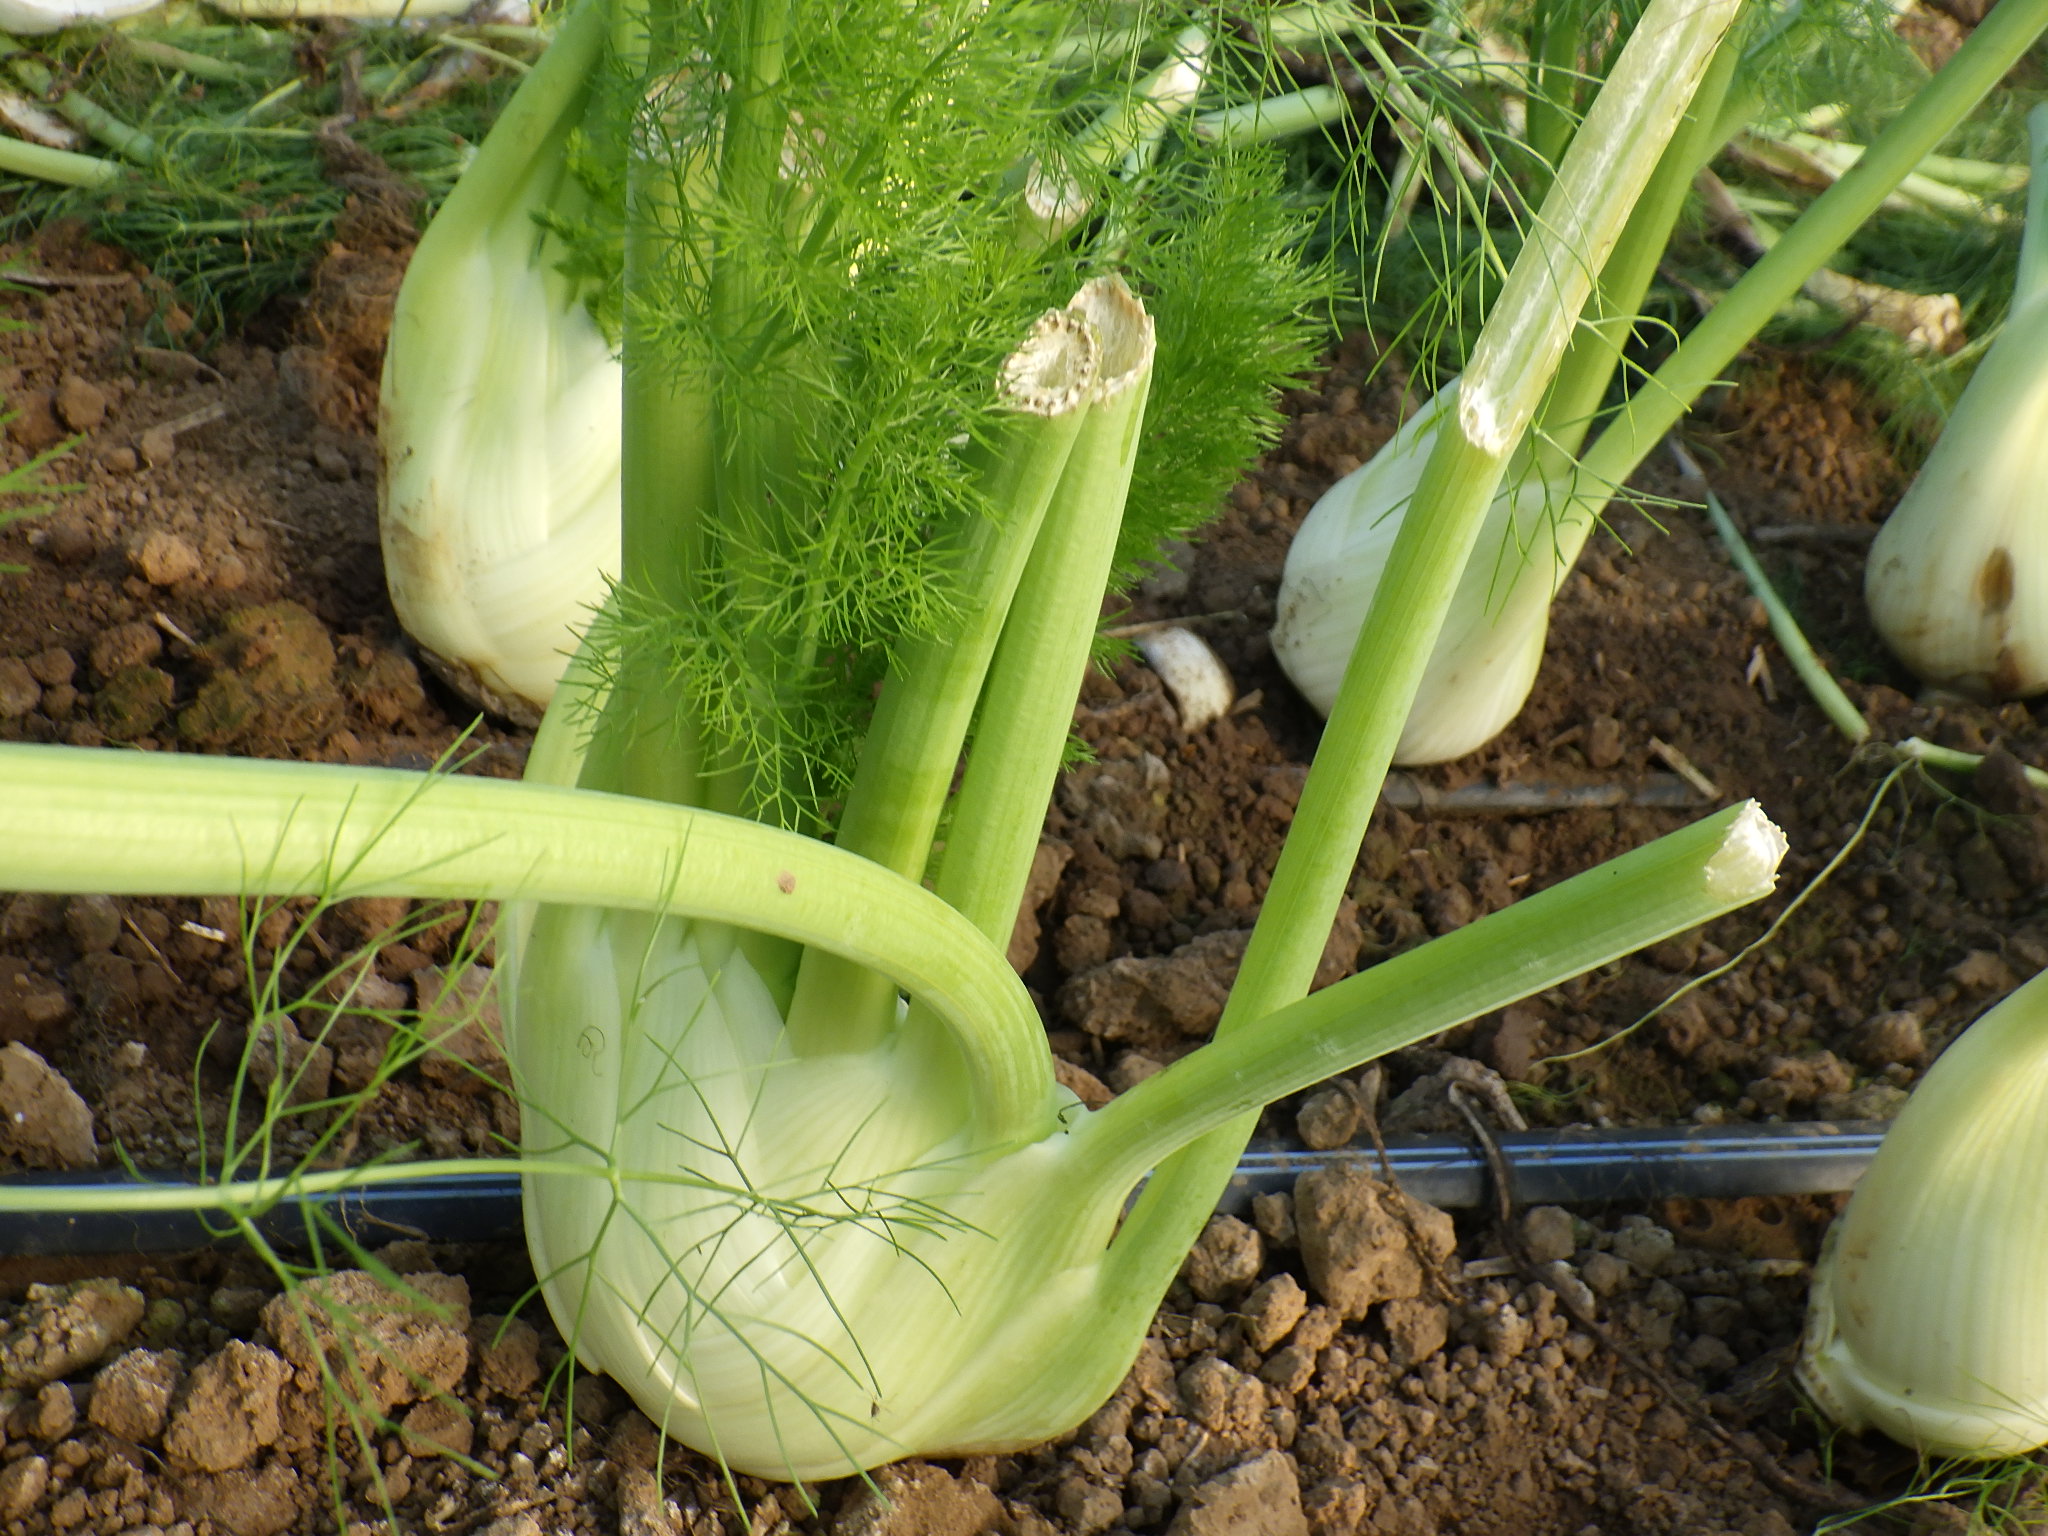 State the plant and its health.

fennel, mechanical damage
